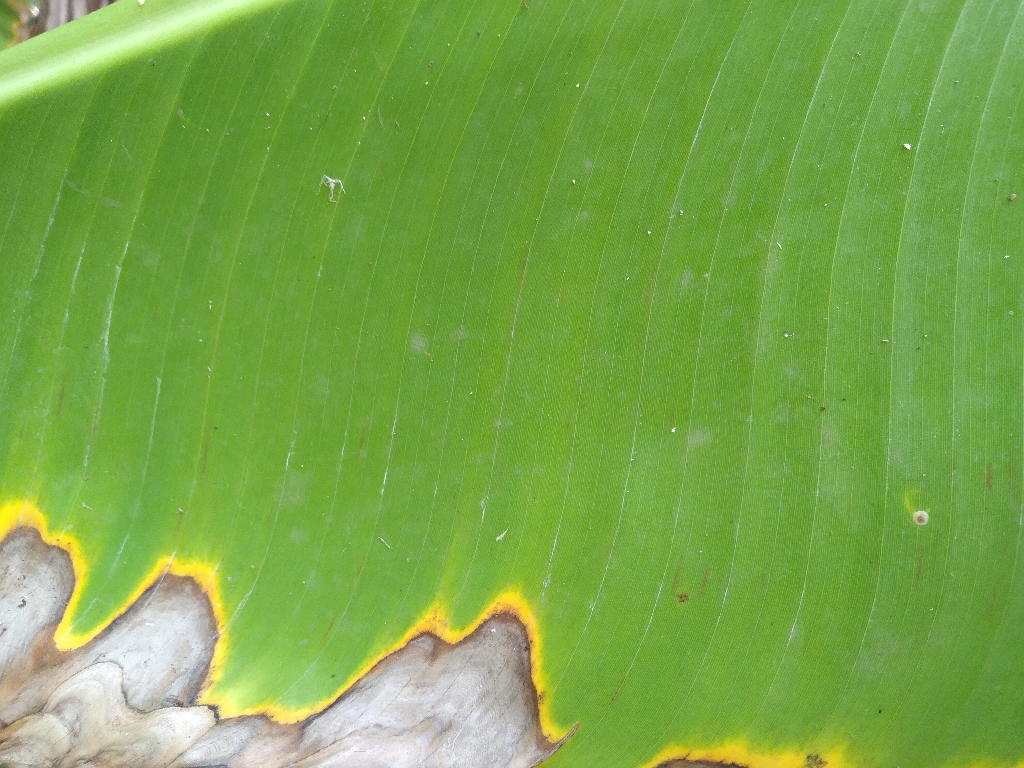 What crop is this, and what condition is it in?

banana, black sigatoka
